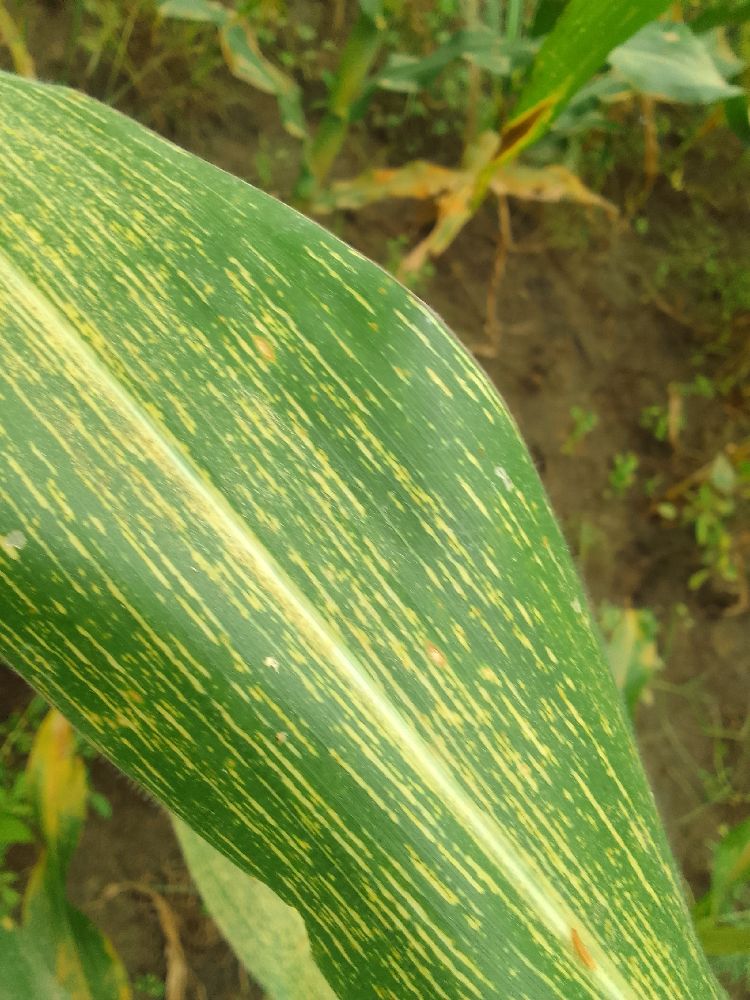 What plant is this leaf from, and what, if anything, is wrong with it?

maize, maize streak virus
